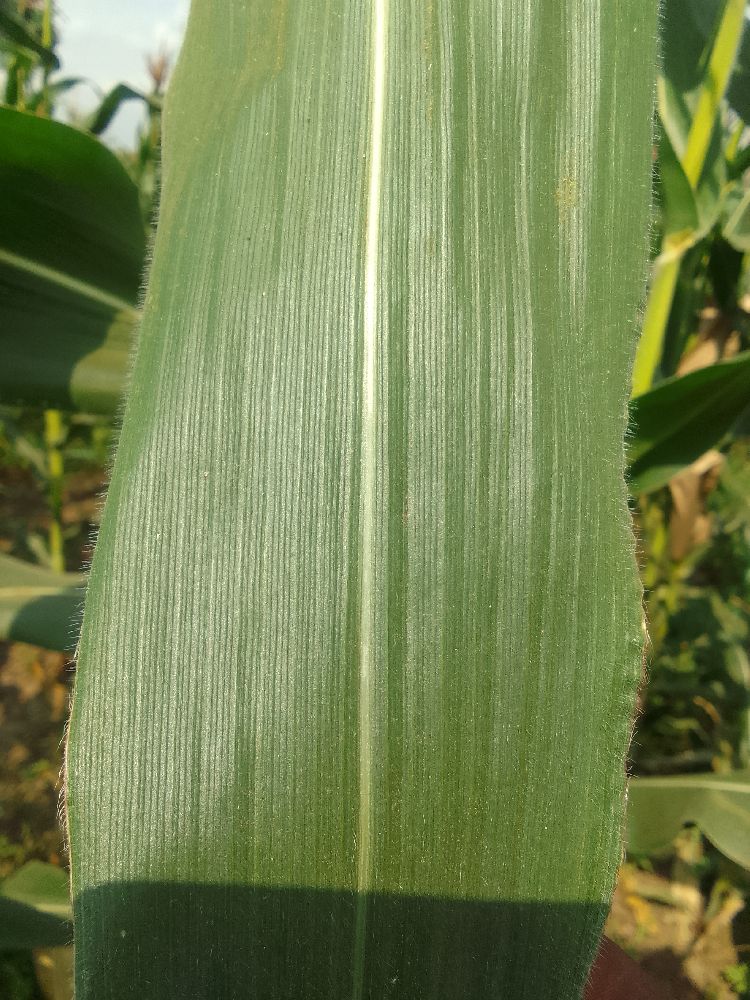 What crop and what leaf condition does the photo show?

maize, healthy
